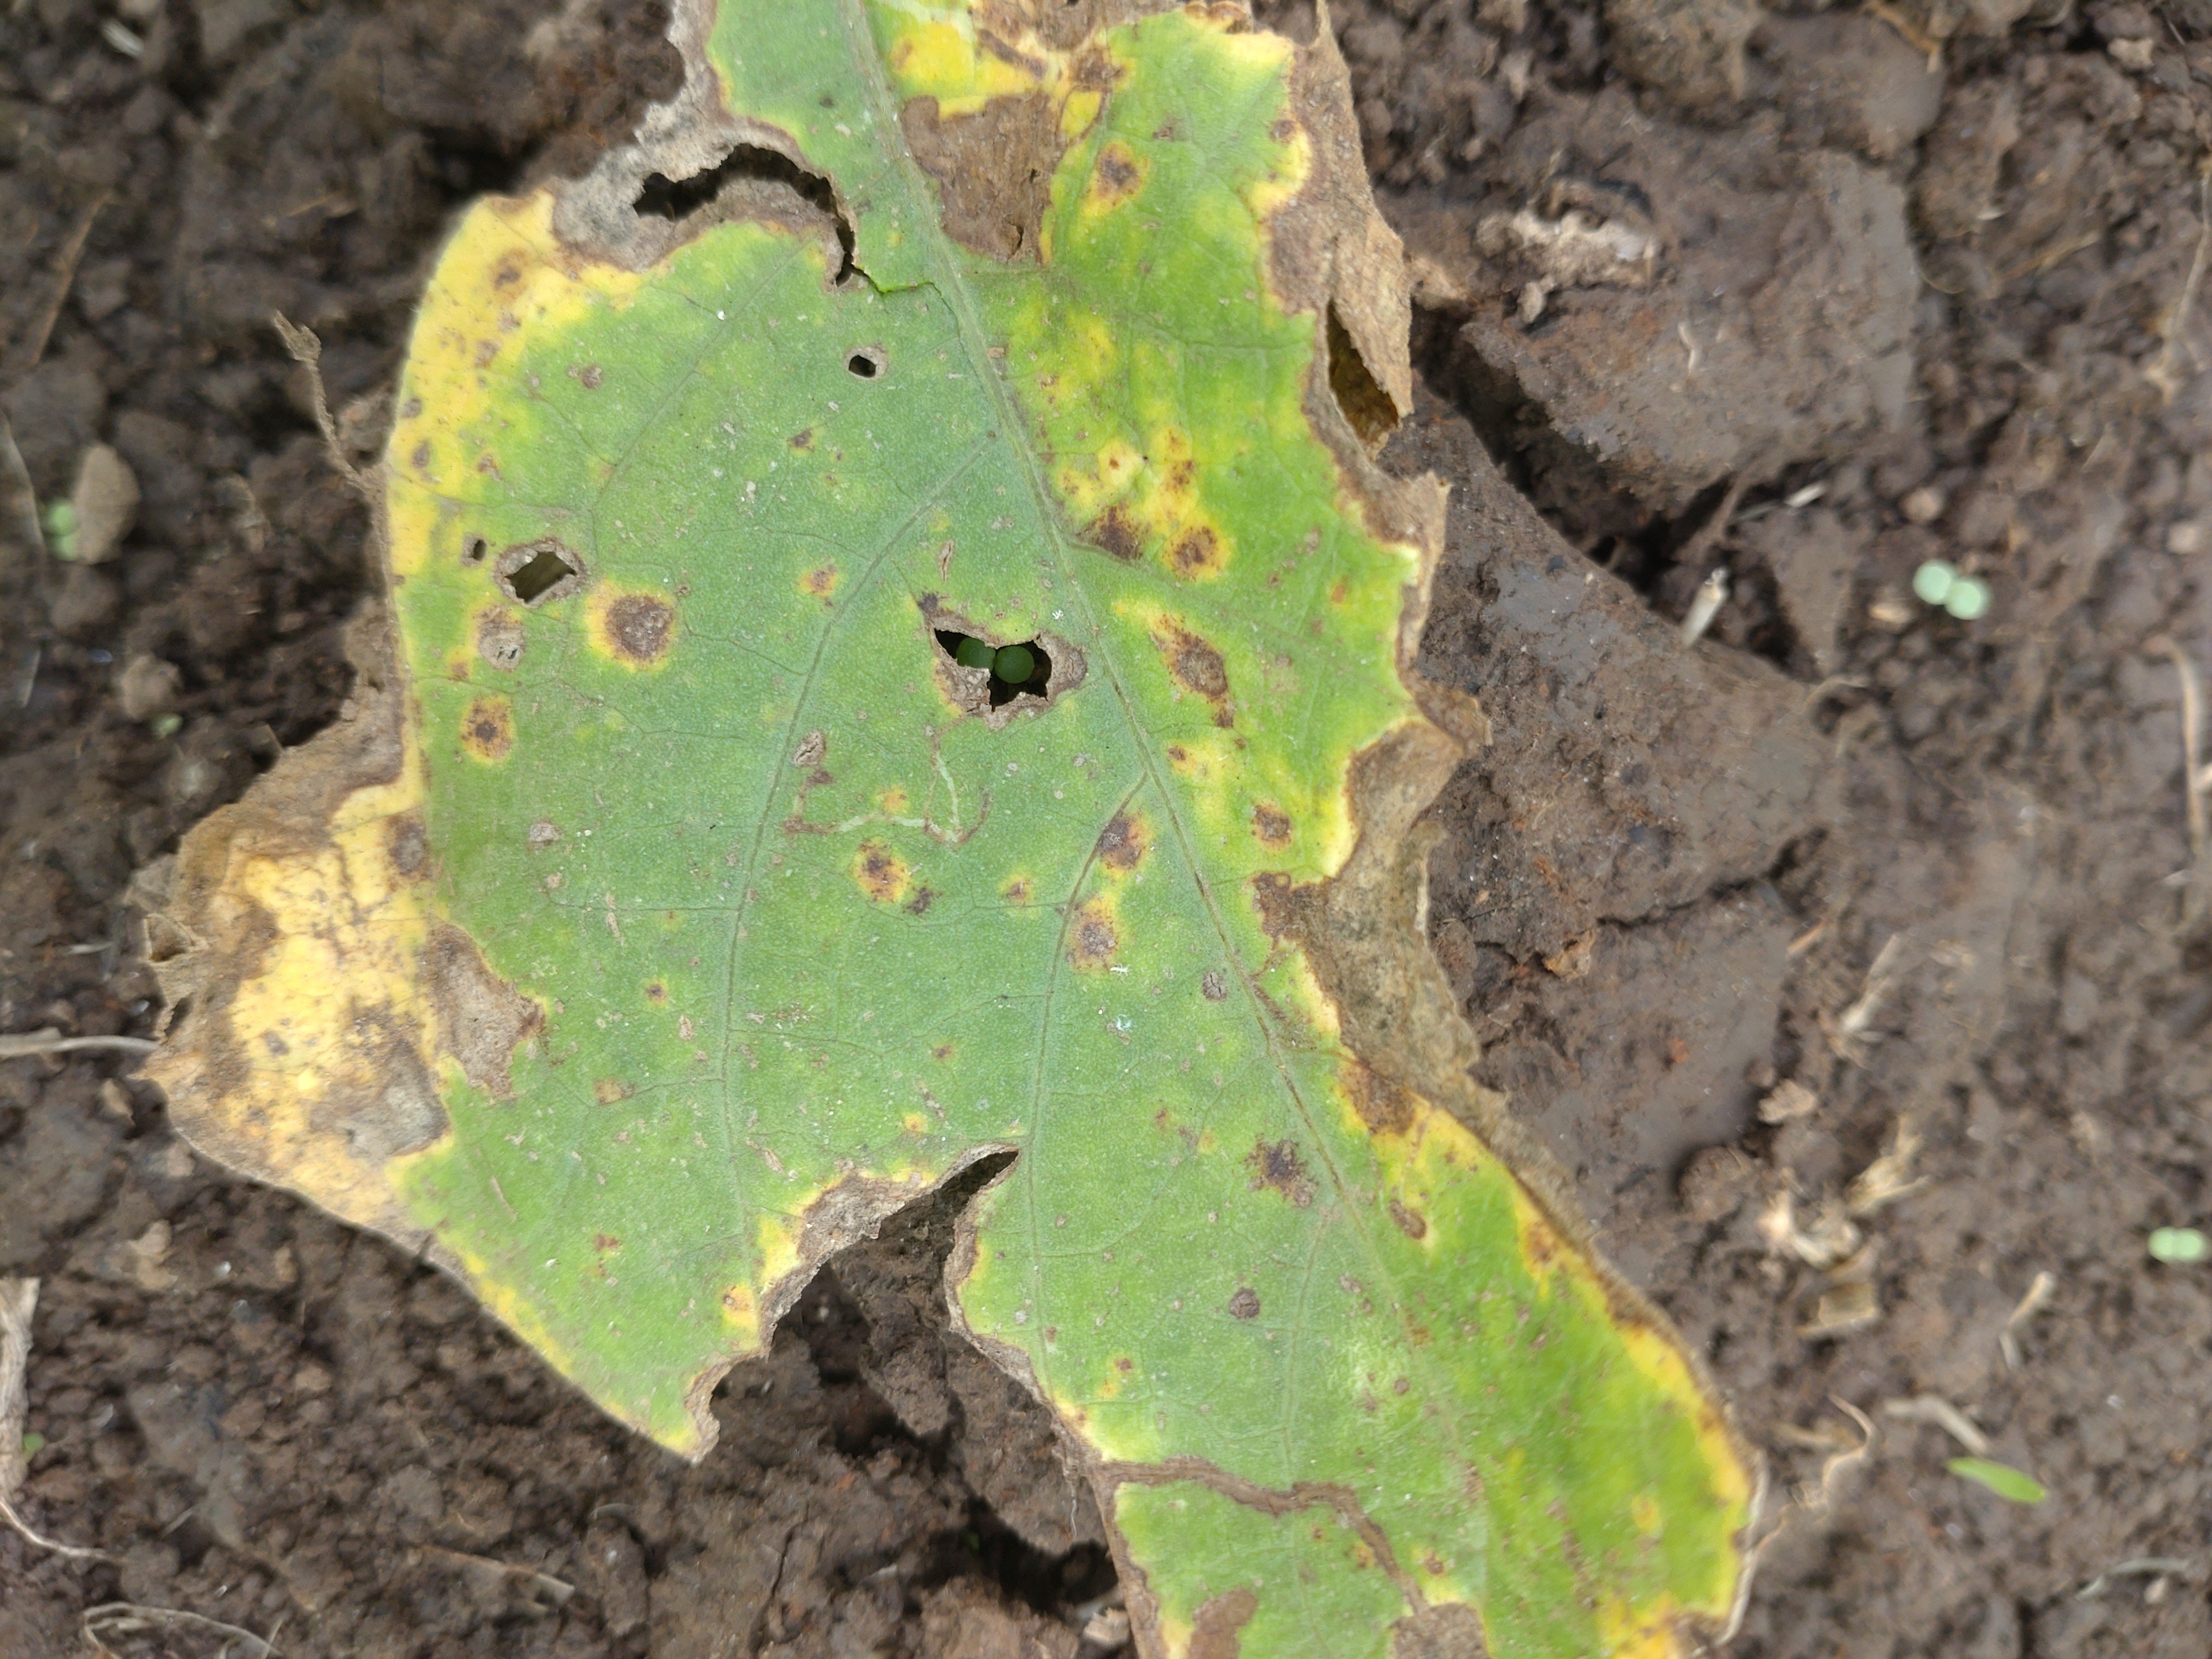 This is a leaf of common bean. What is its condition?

rust
